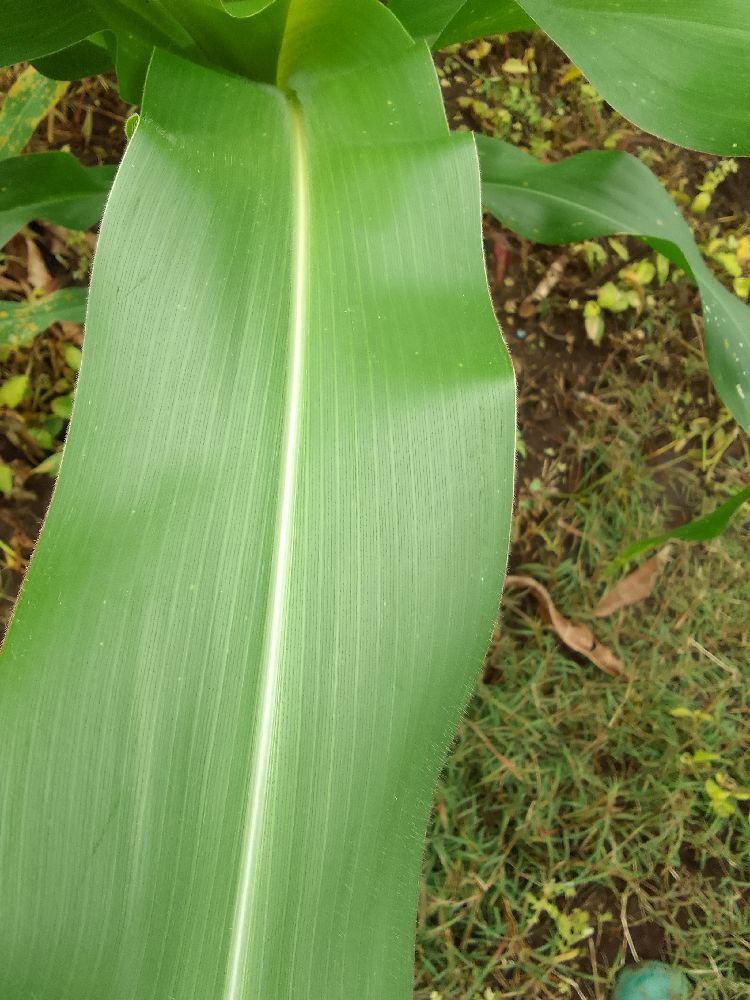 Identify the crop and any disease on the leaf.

maize, healthy
